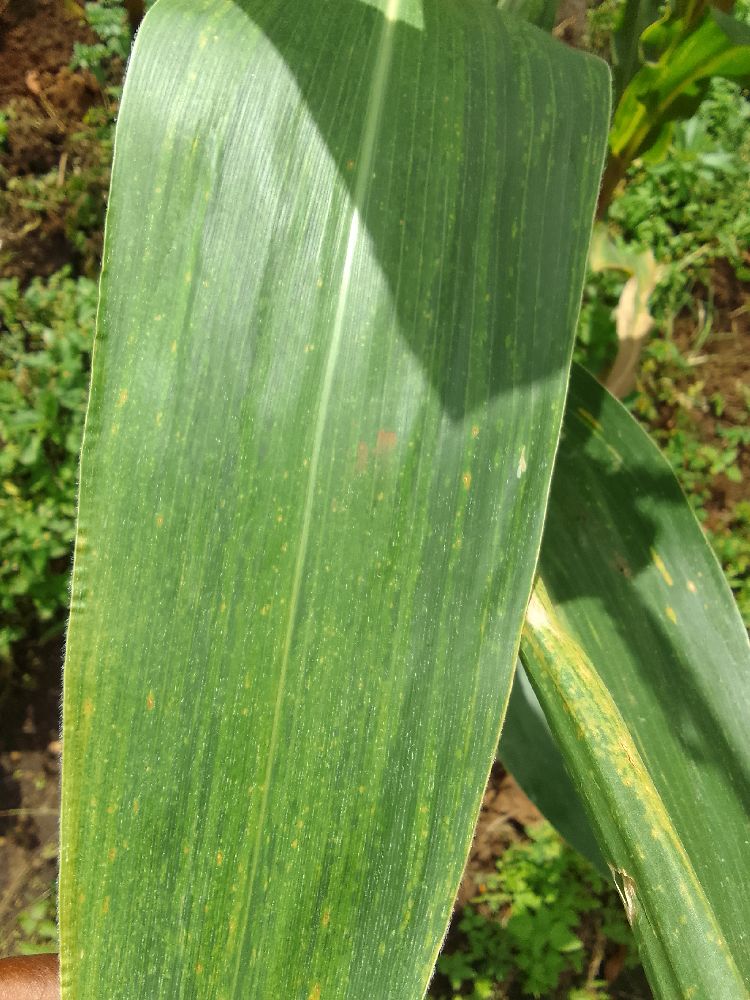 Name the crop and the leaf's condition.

maize, maize lethal necrosis
